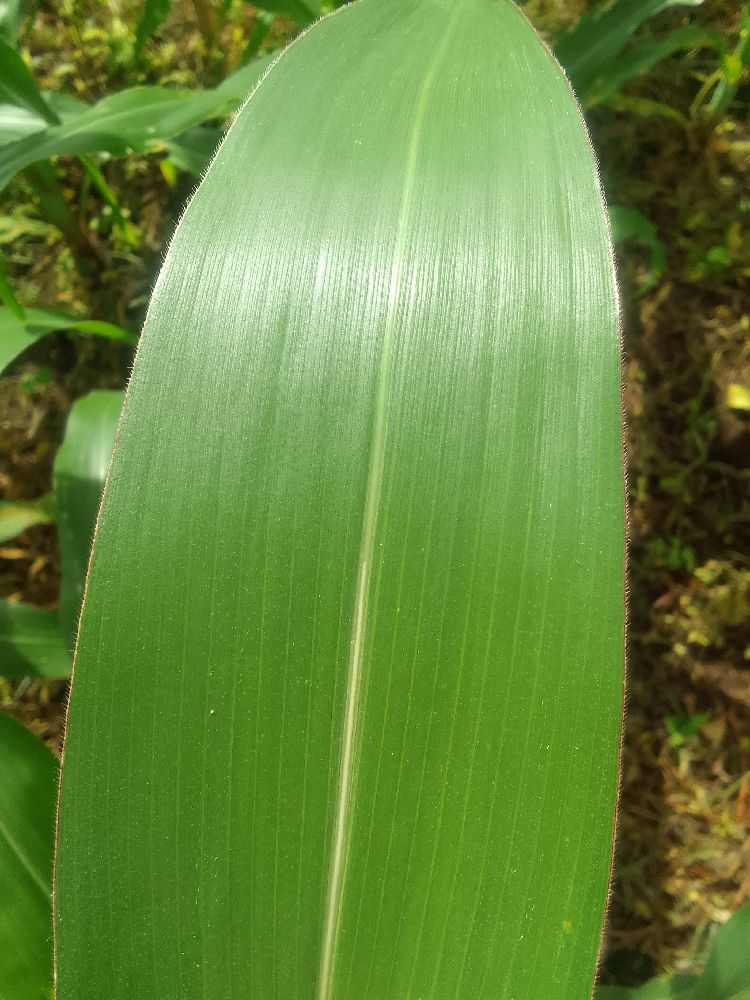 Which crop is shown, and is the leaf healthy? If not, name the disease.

maize, healthy
